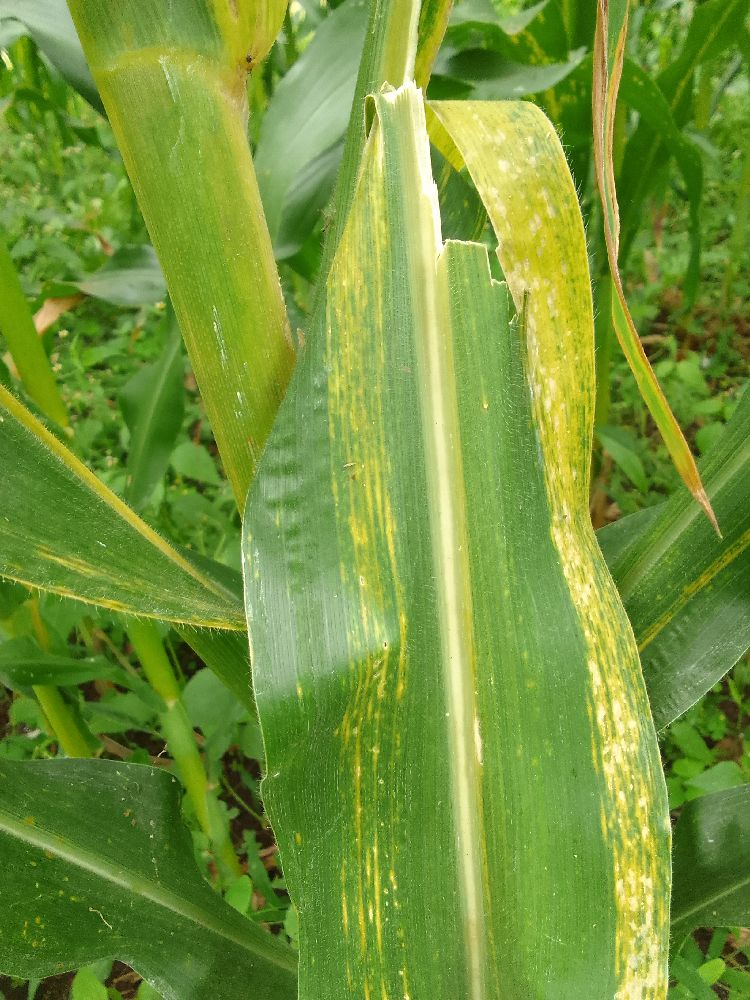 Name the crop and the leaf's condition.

maize, maize lethal necrosis
